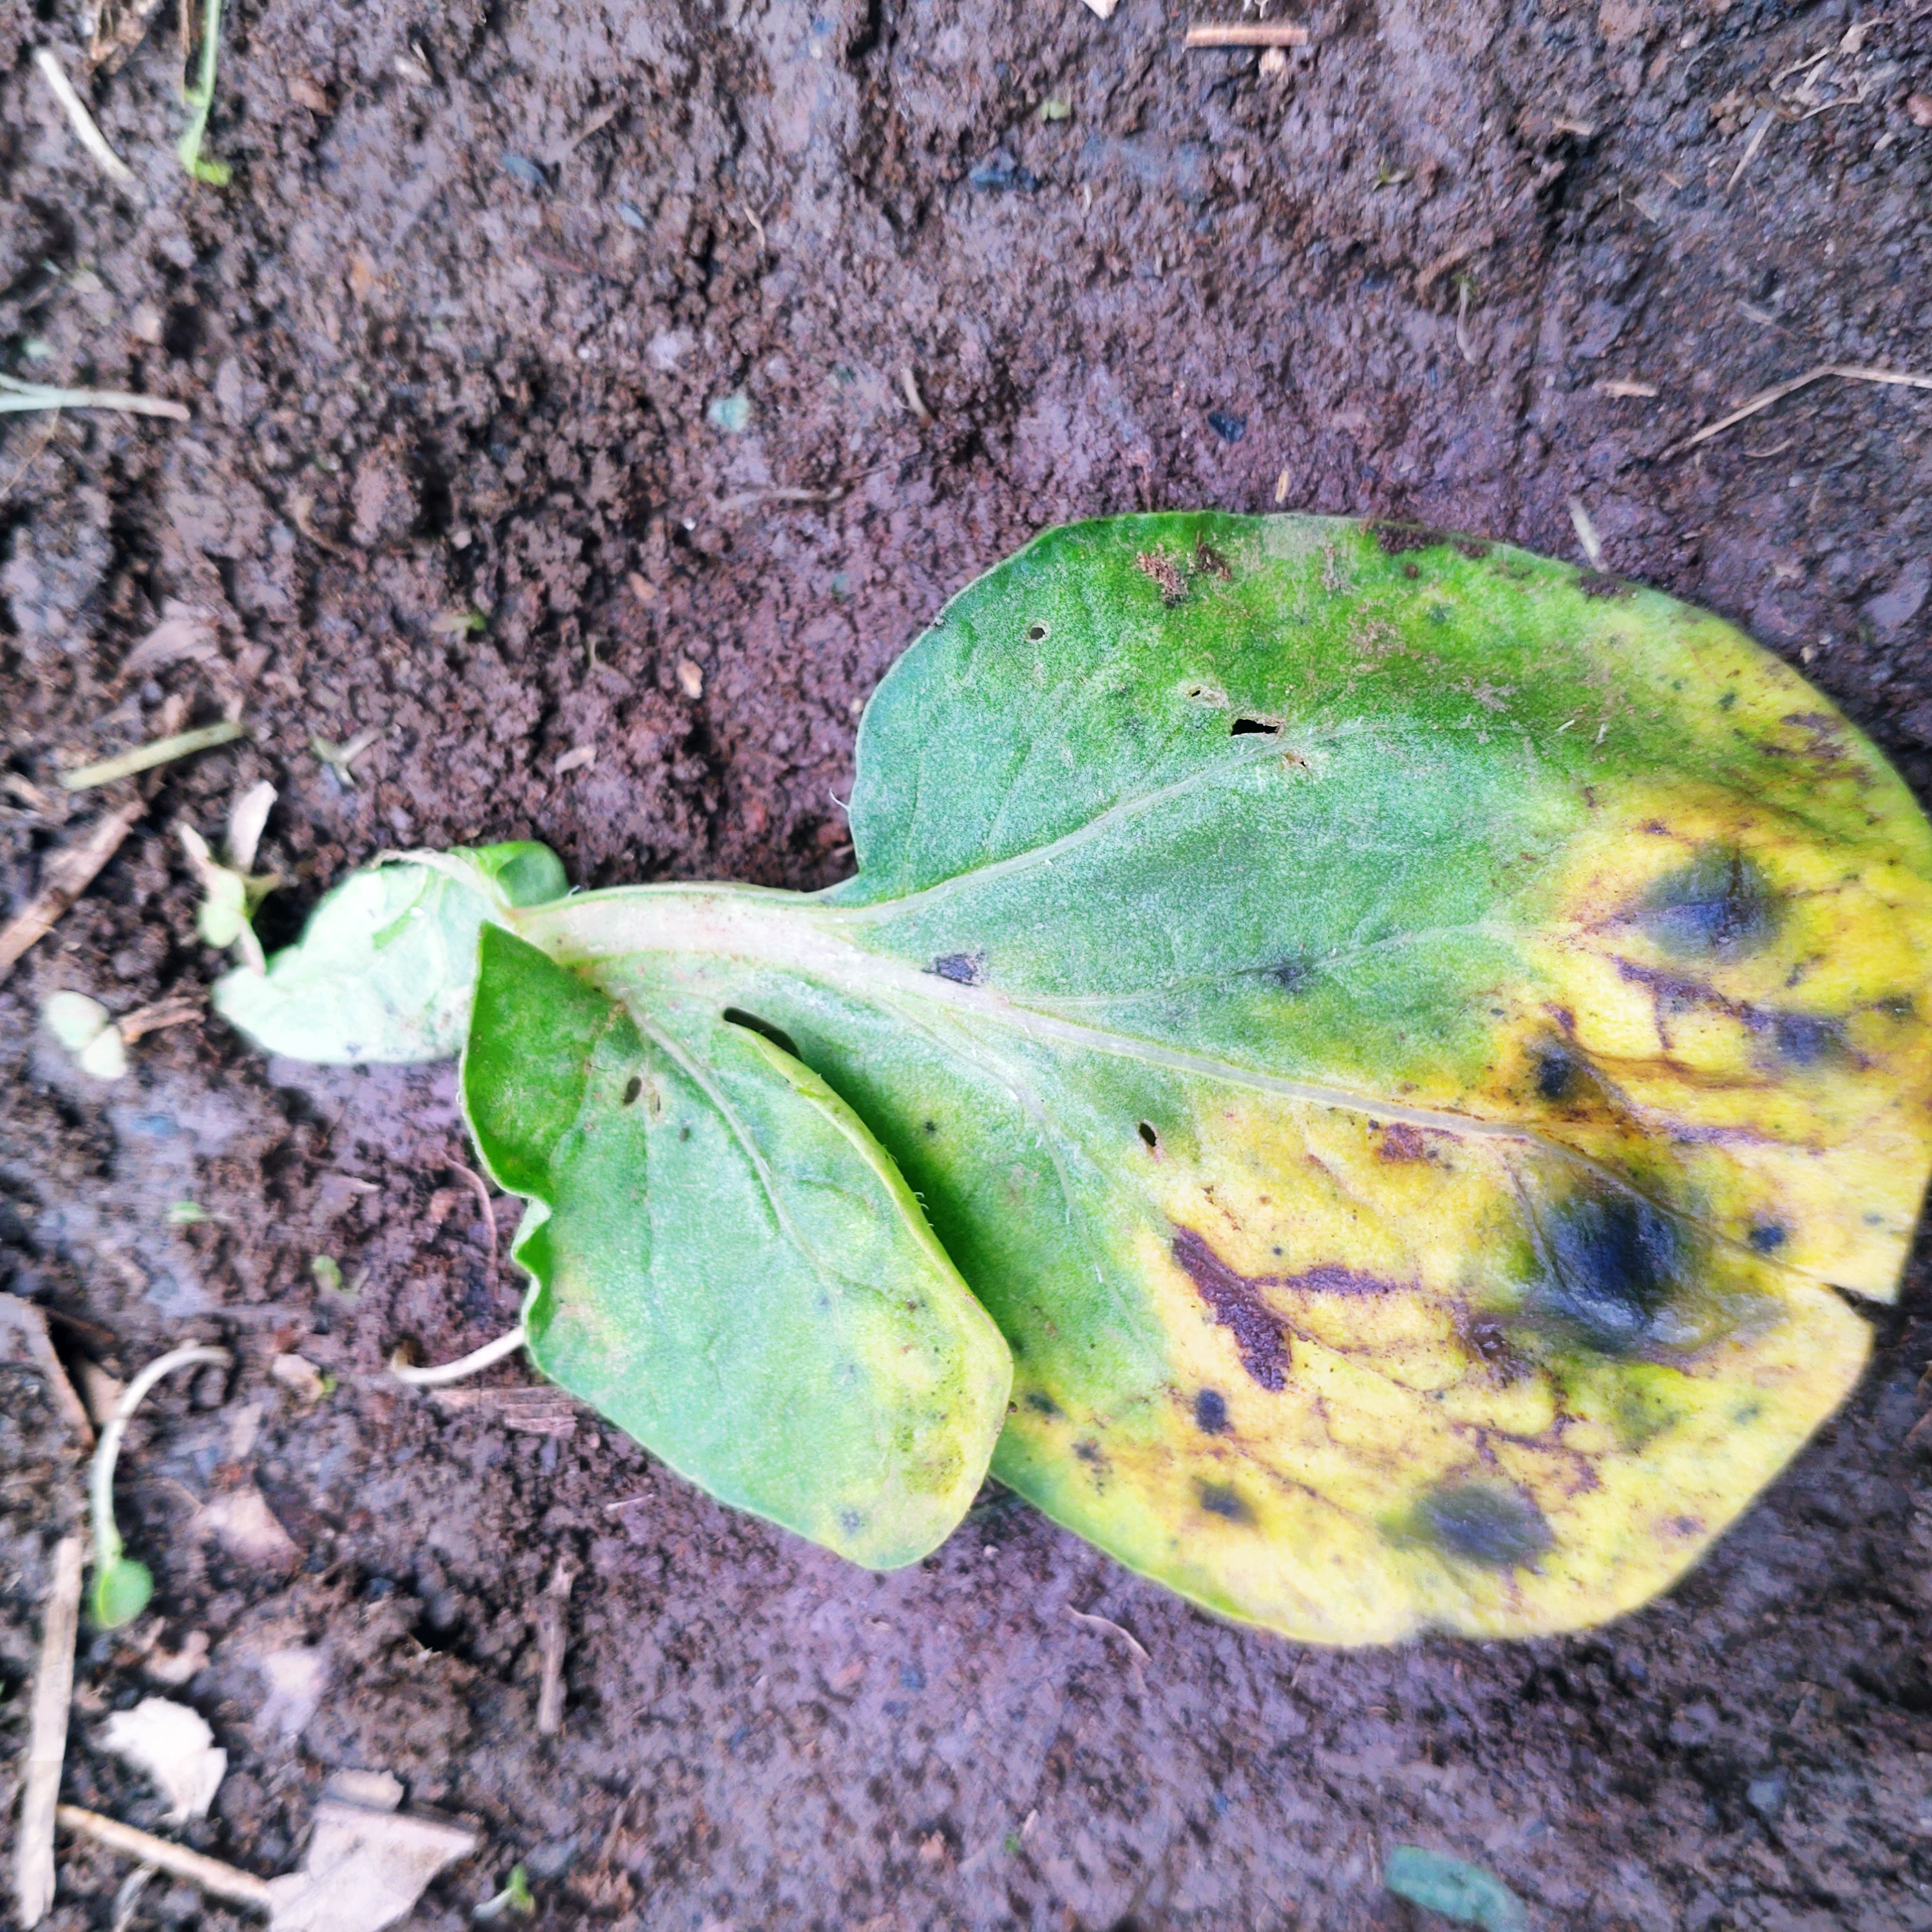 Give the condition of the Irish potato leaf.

late blight
